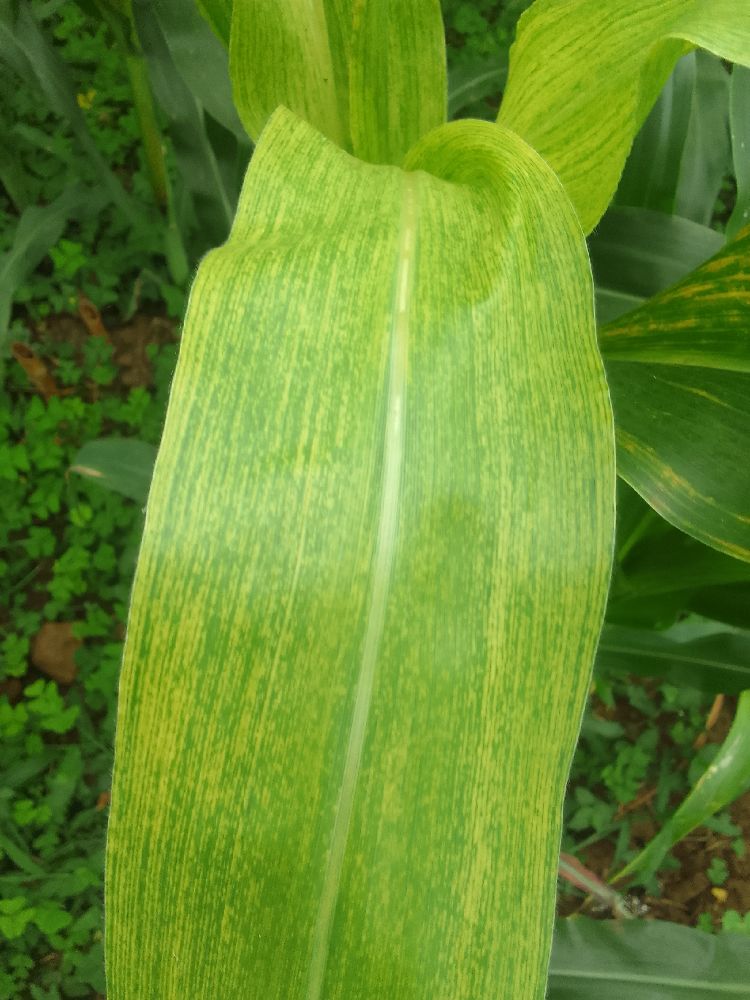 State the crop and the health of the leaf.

maize, maize lethal necrosis
